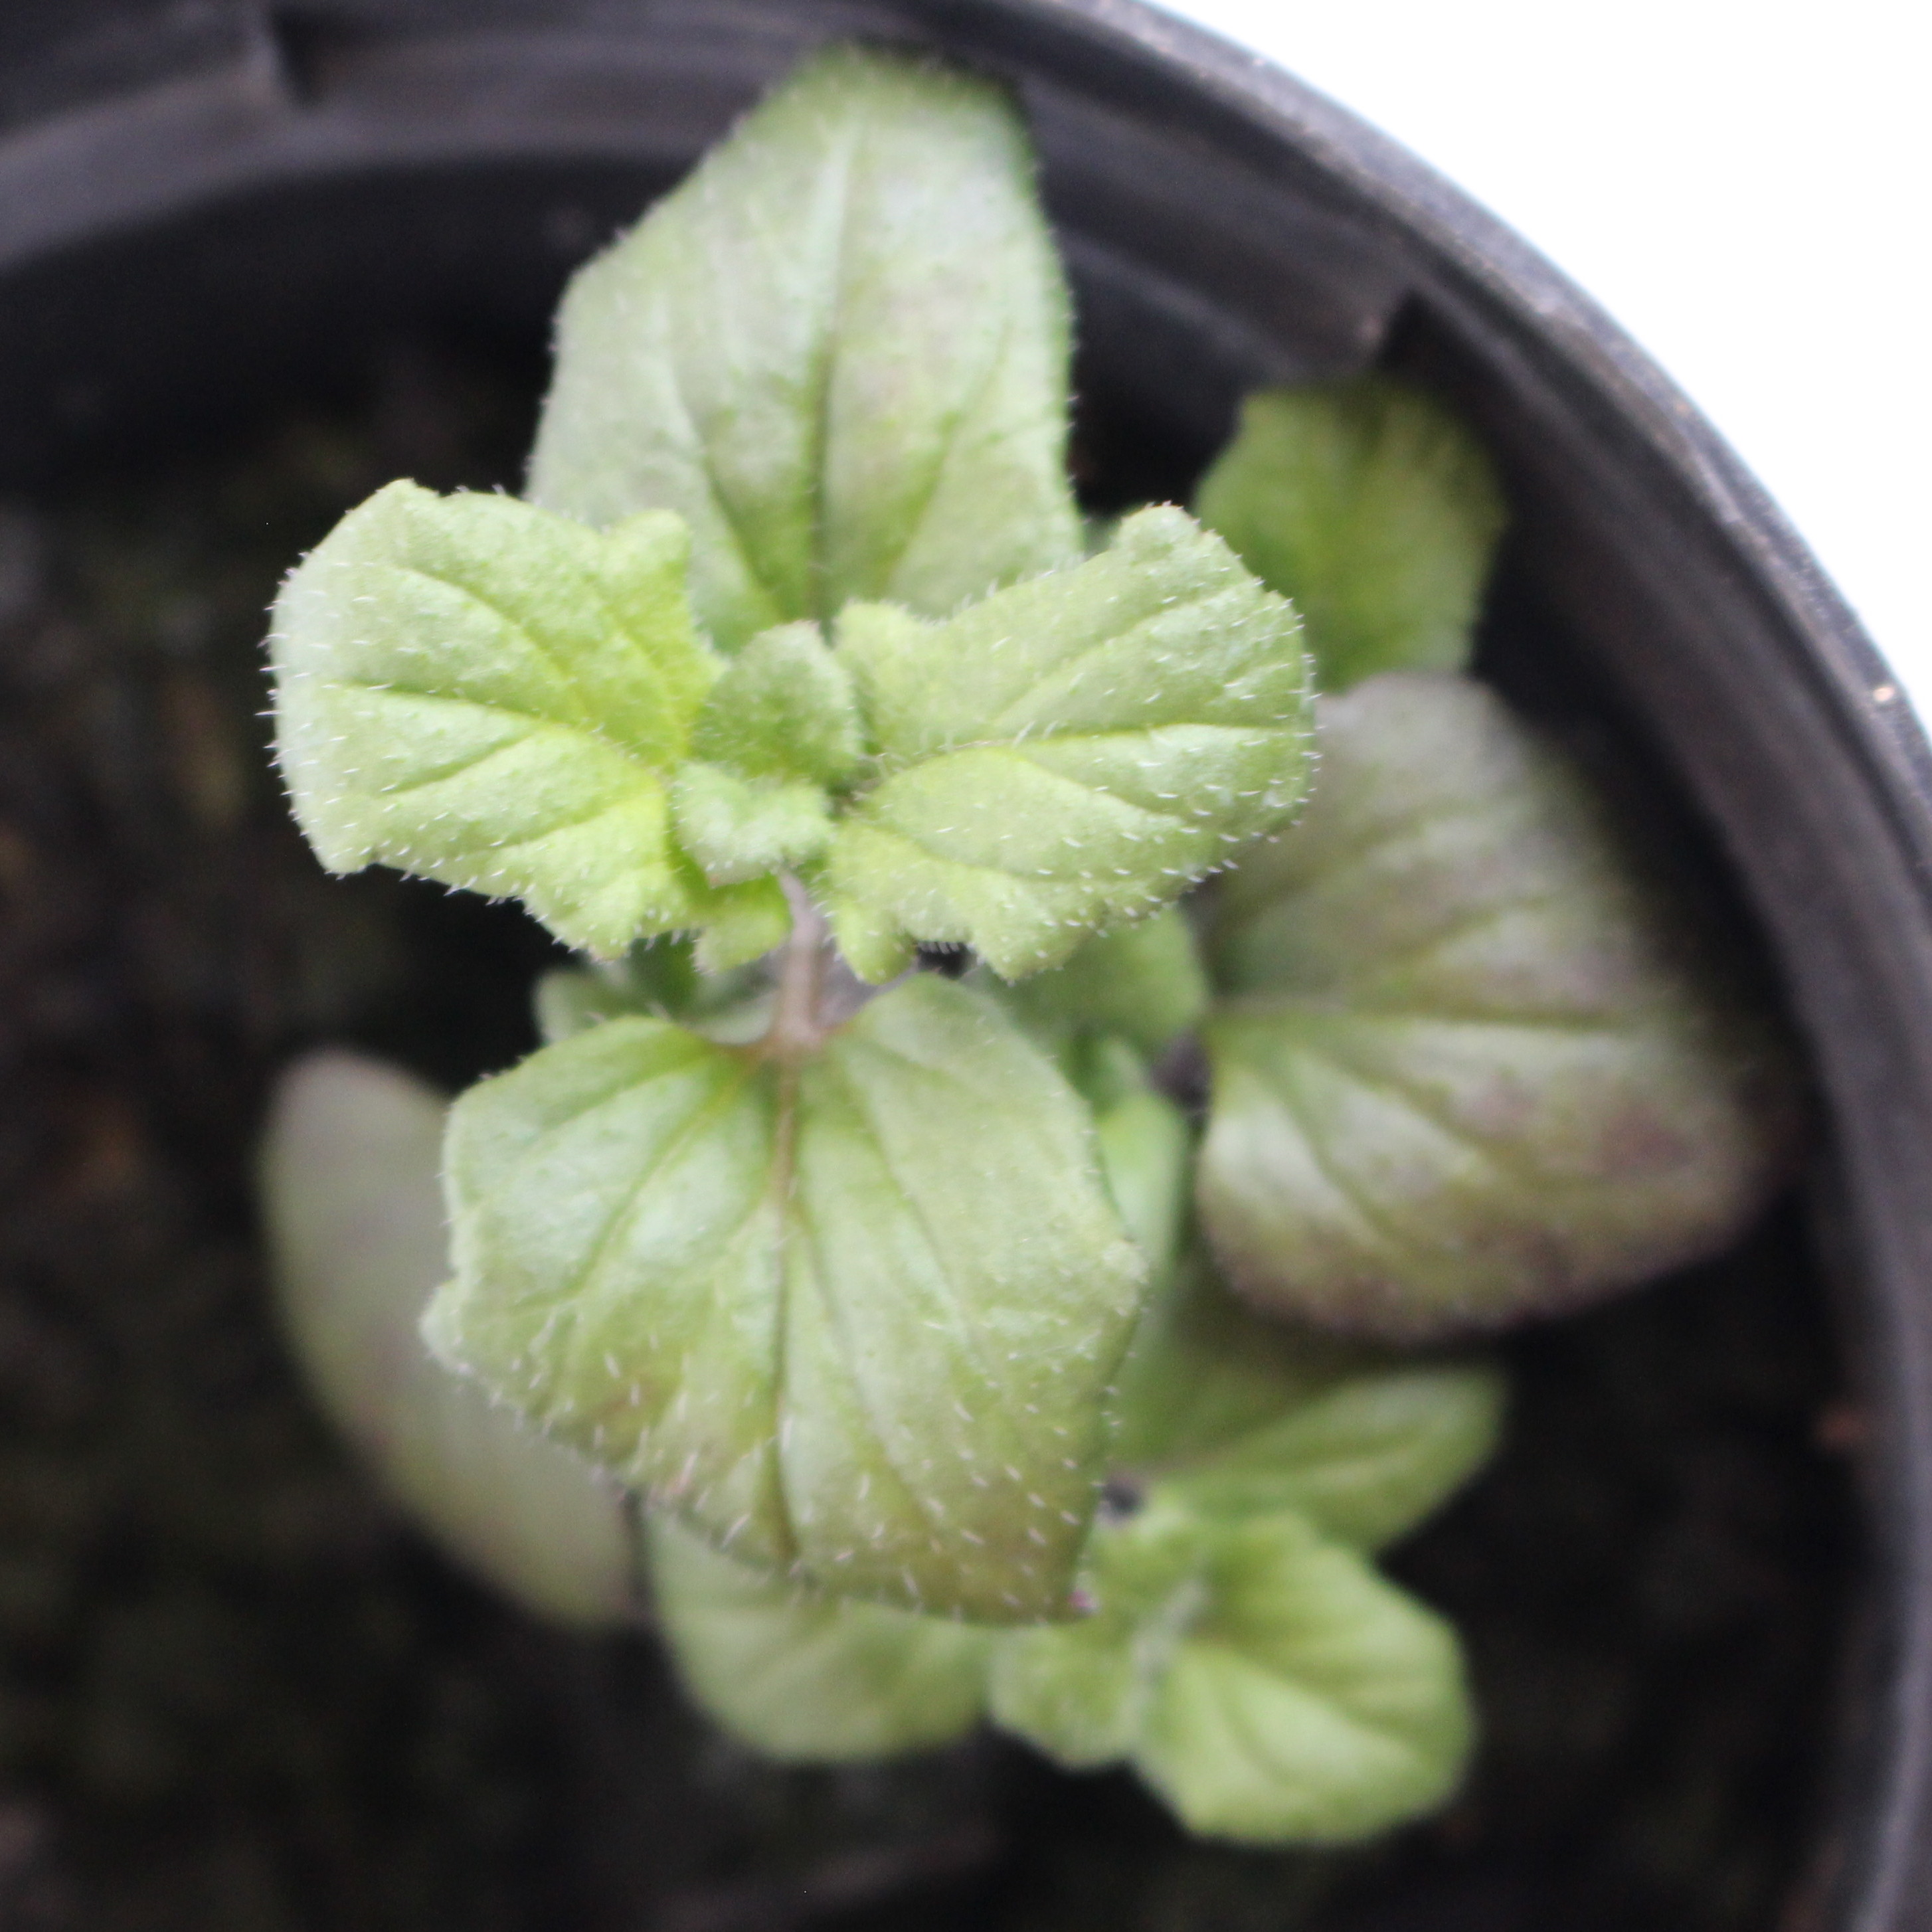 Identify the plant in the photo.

Veronica persica
